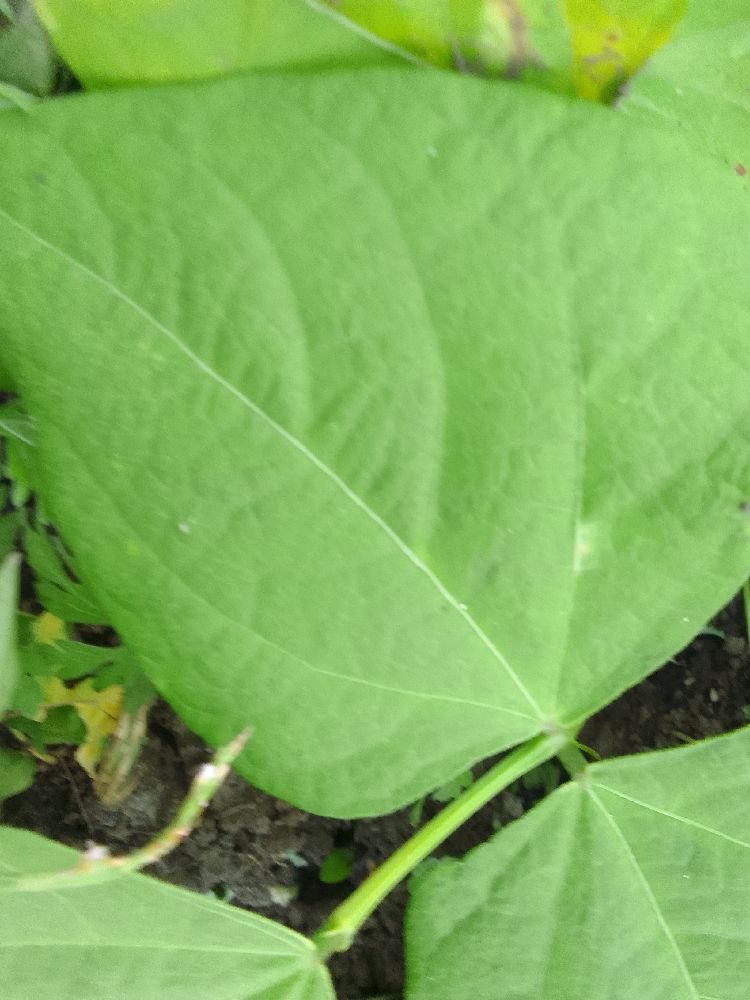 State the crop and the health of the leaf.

common bean, healthy
